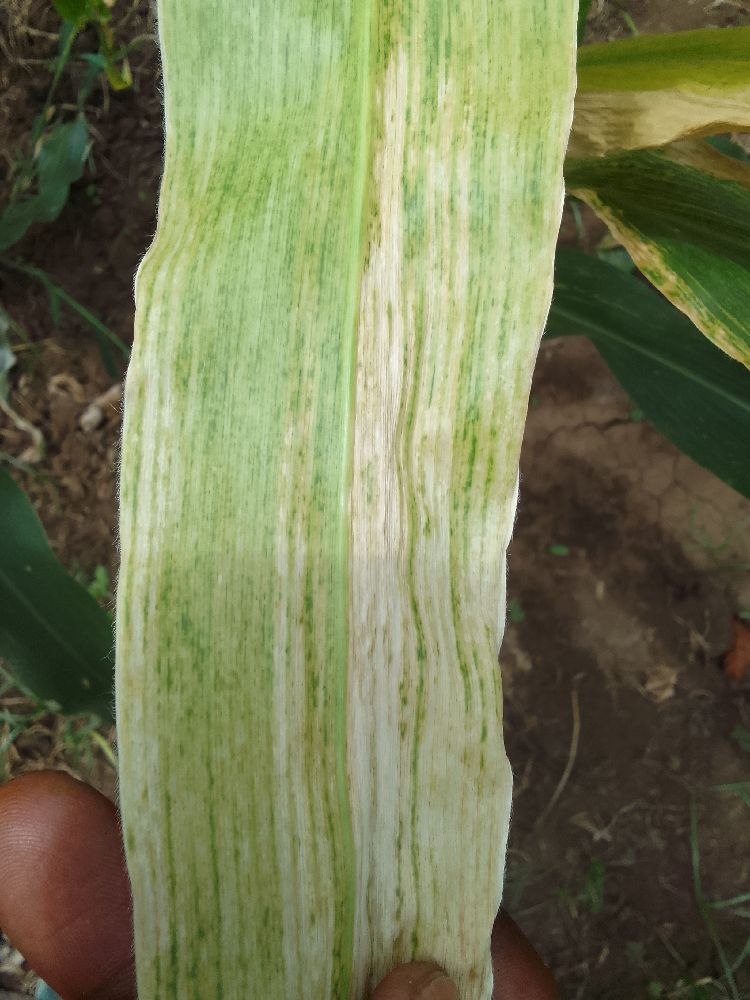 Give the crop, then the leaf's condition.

maize, maize lethal necrosis
